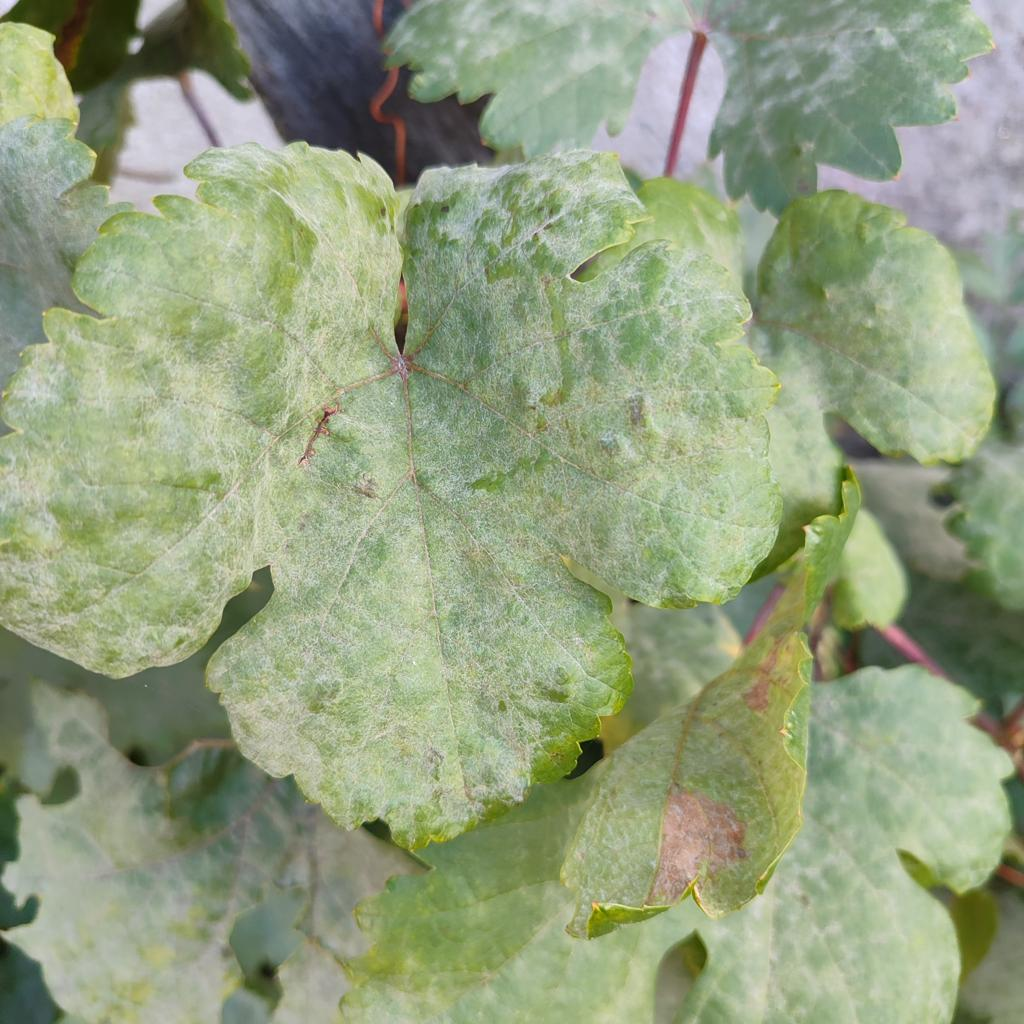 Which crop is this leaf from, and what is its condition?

grapevine, powdery mildew
